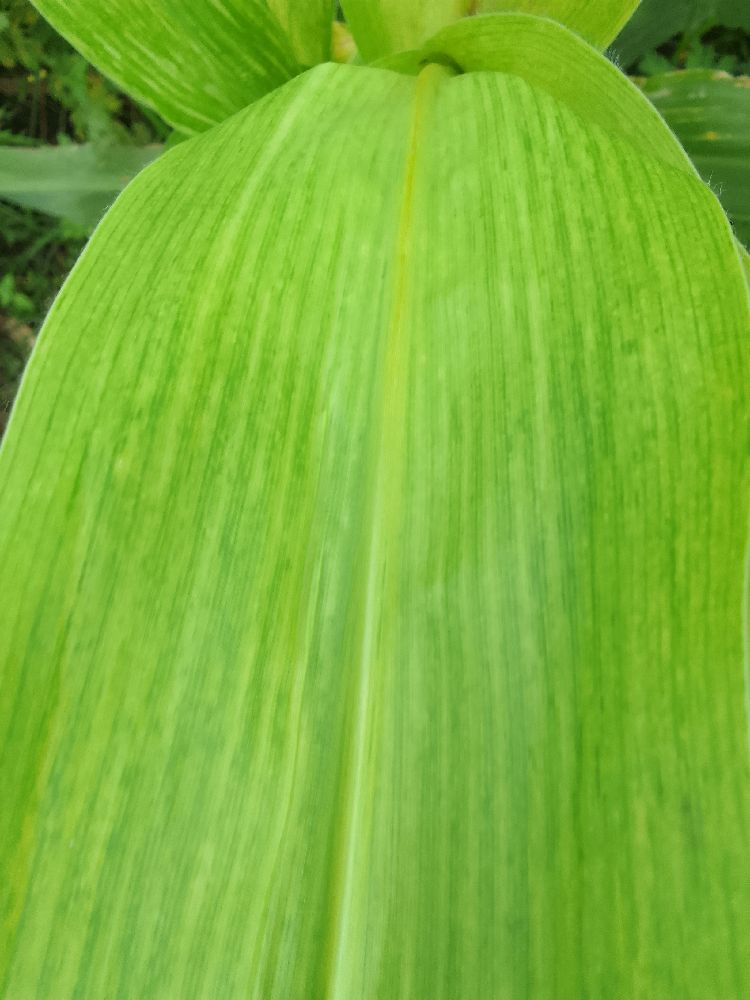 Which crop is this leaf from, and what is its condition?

maize, maize lethal necrosis
